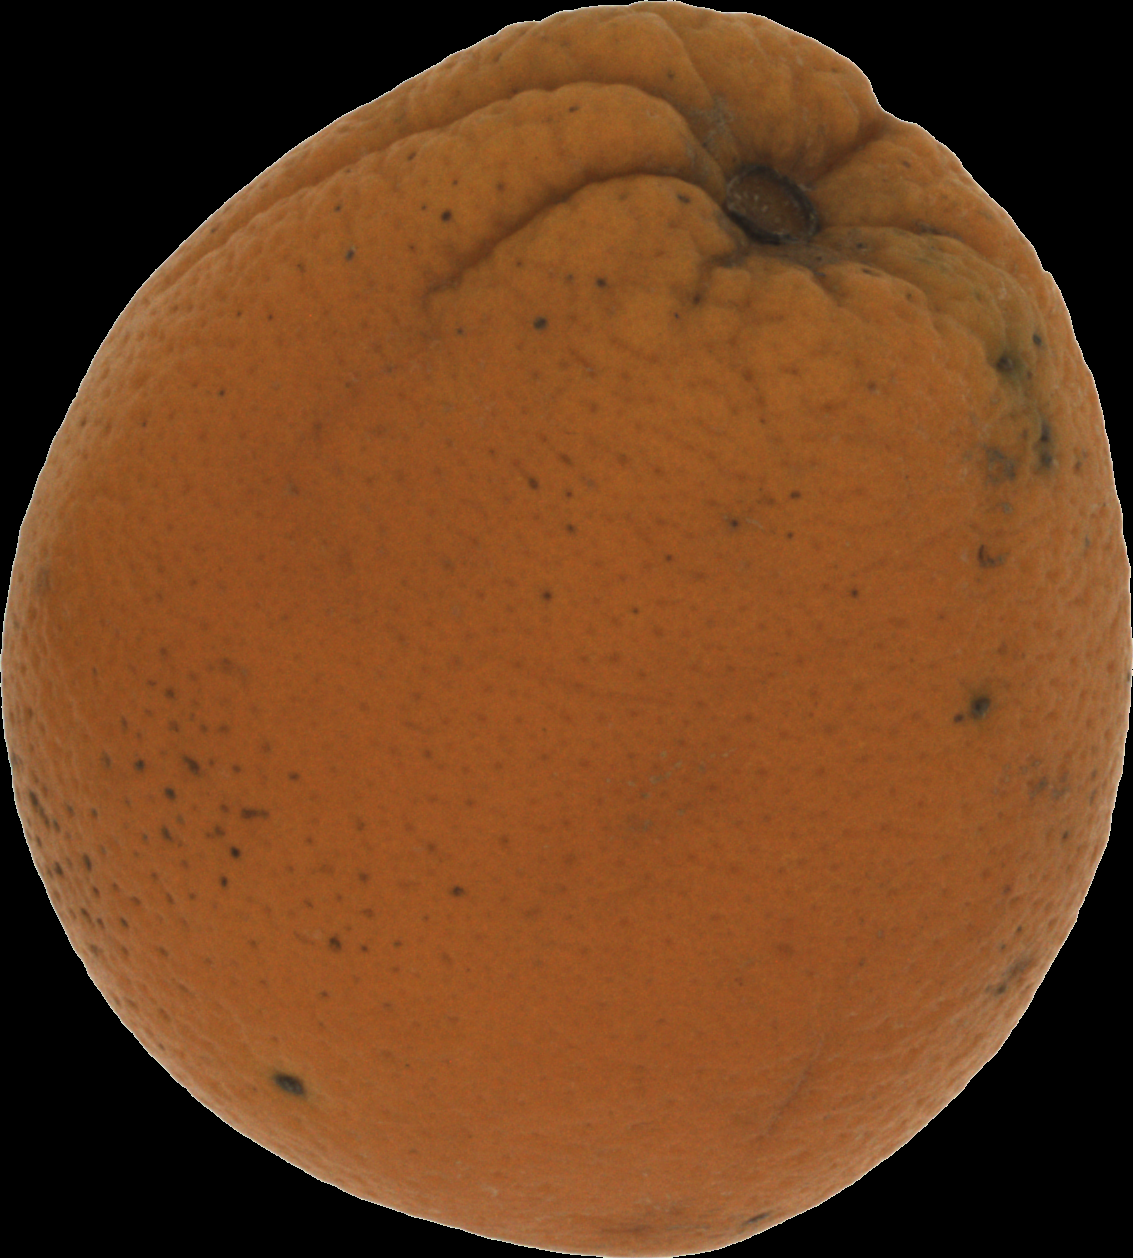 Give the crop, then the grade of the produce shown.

orange, bad
